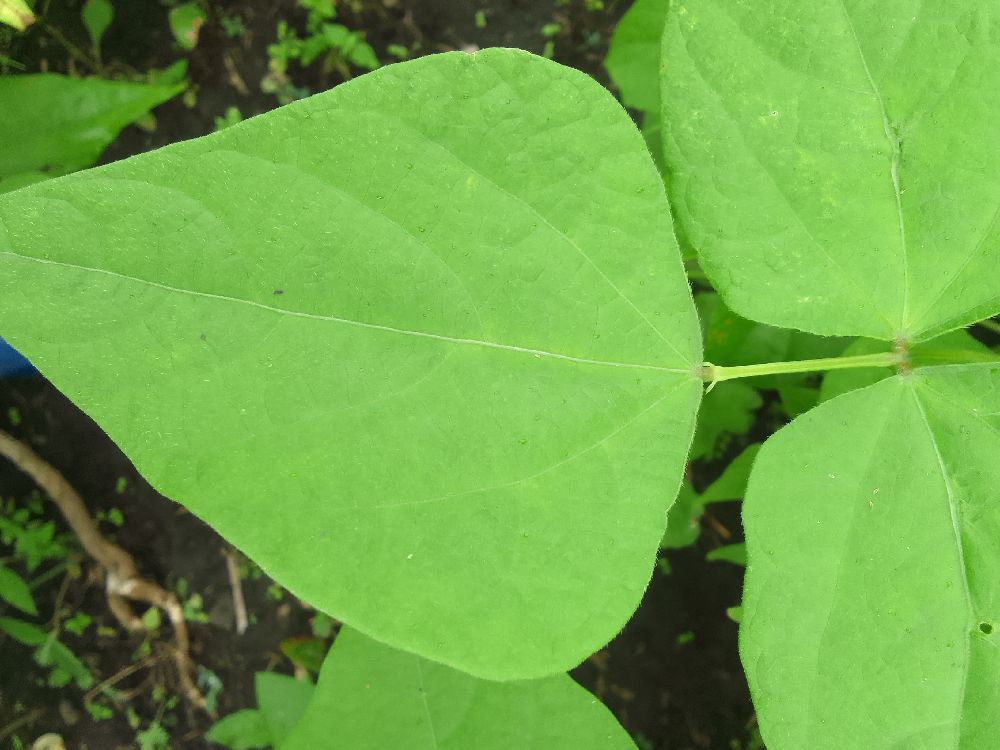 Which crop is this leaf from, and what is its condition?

common bean, healthy
